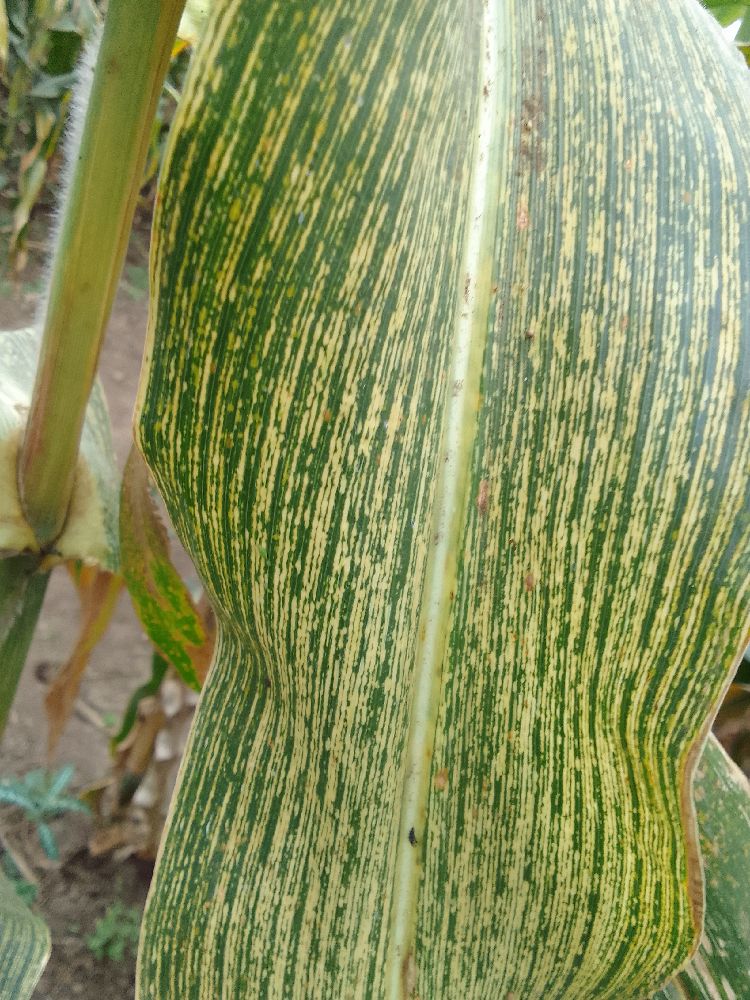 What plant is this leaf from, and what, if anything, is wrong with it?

maize, maize streak virus
